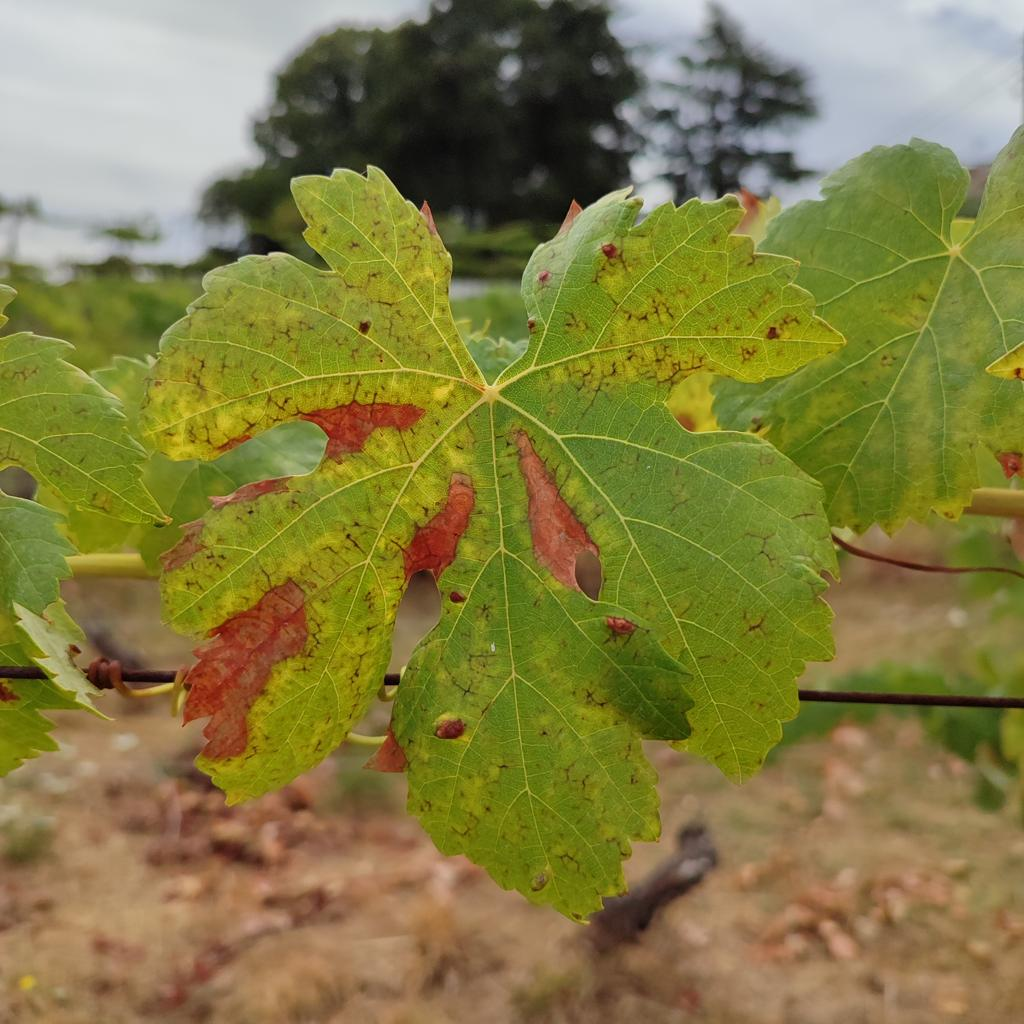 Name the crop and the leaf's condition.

grapevine, esca complex
